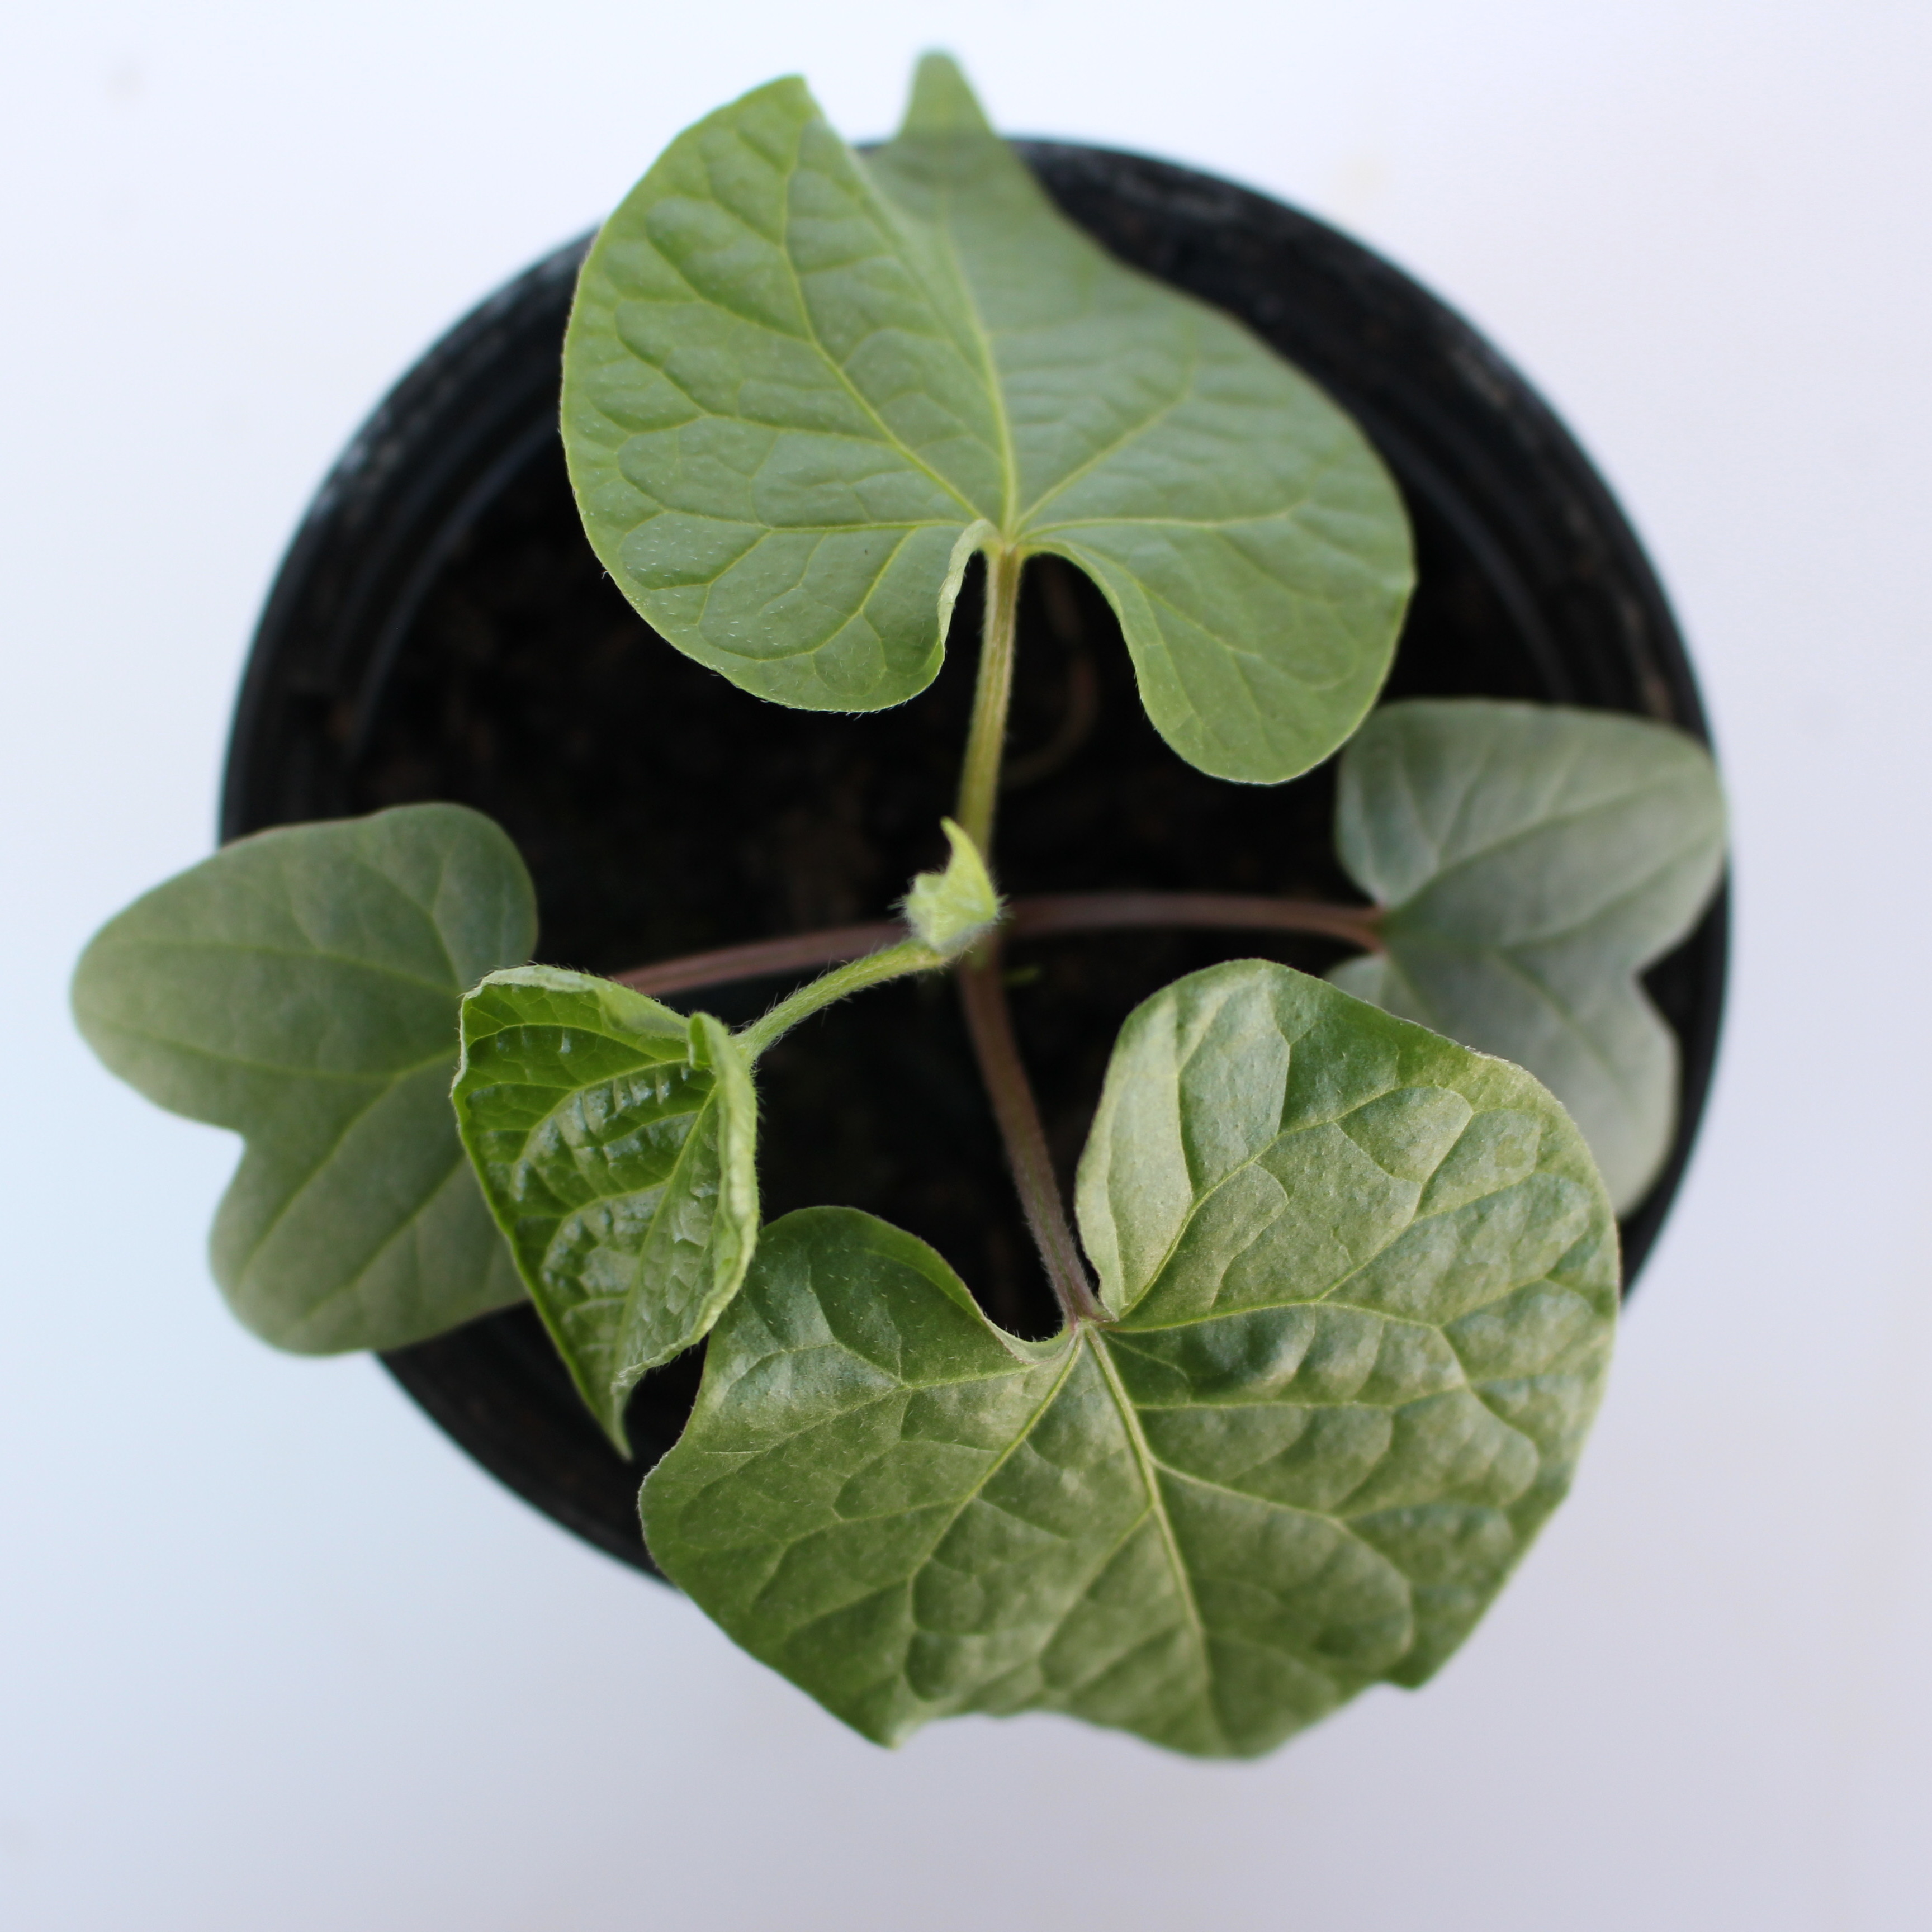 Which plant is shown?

Convolvulus arvensis
